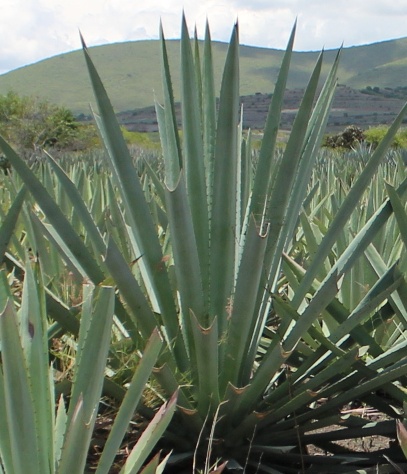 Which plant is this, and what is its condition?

agave, healthy
